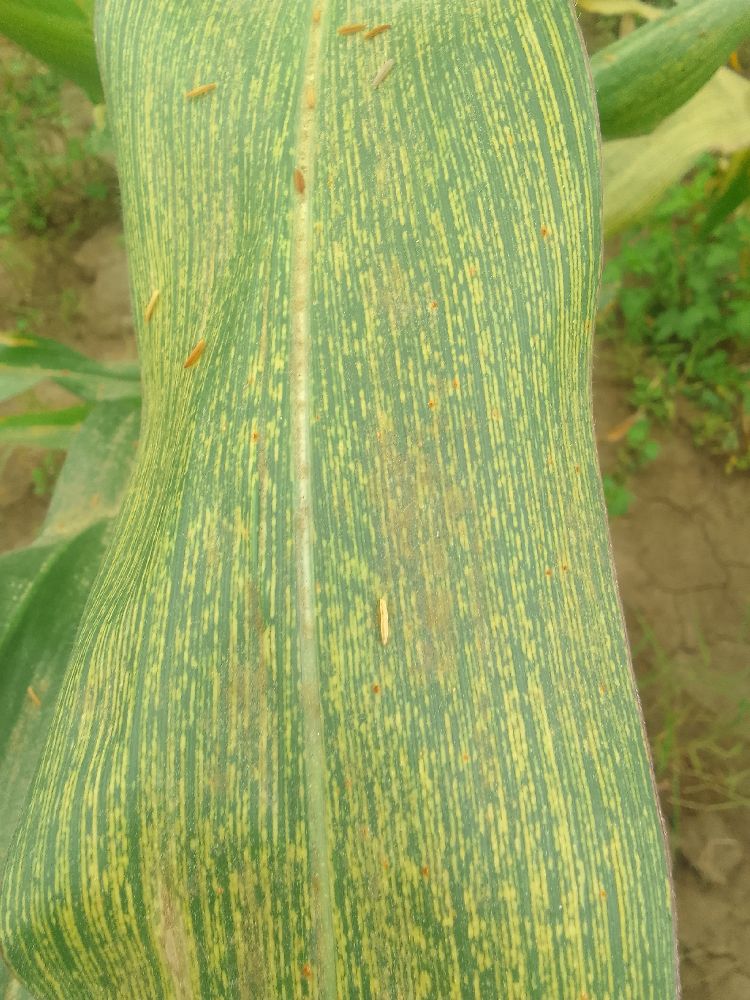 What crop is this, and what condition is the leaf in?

maize, maize streak virus
